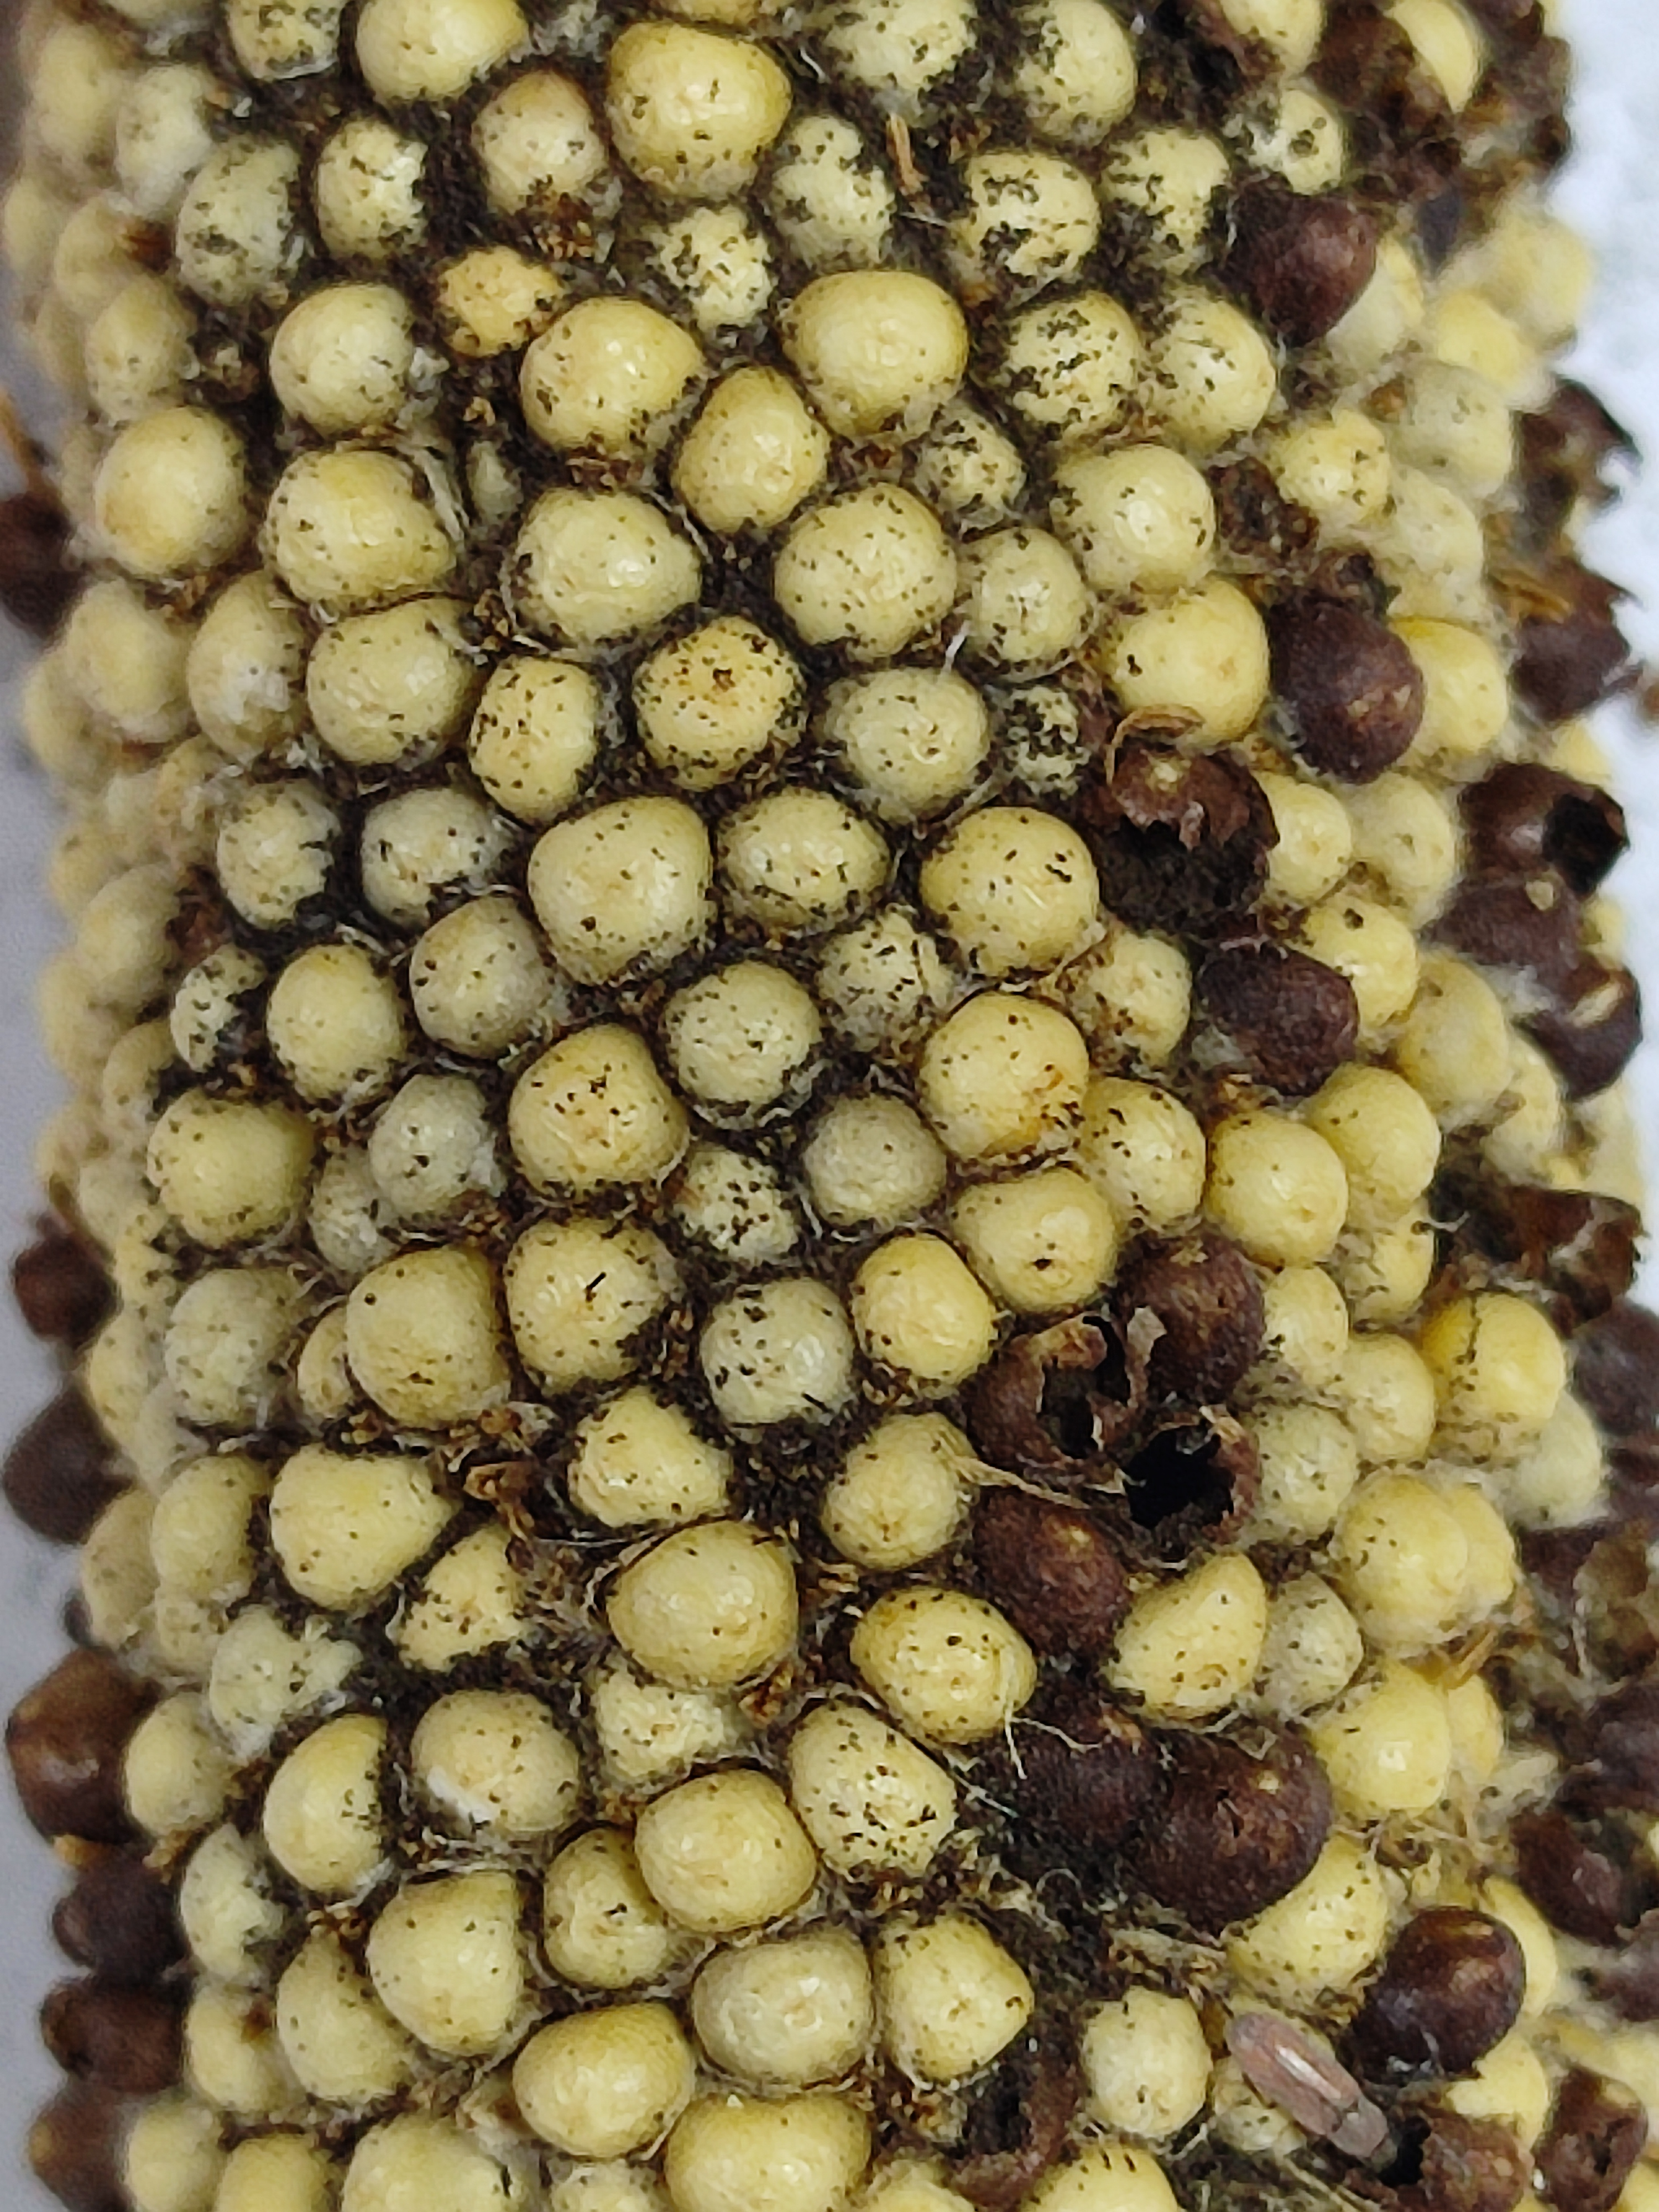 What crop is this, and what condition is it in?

pearl millet, smut
